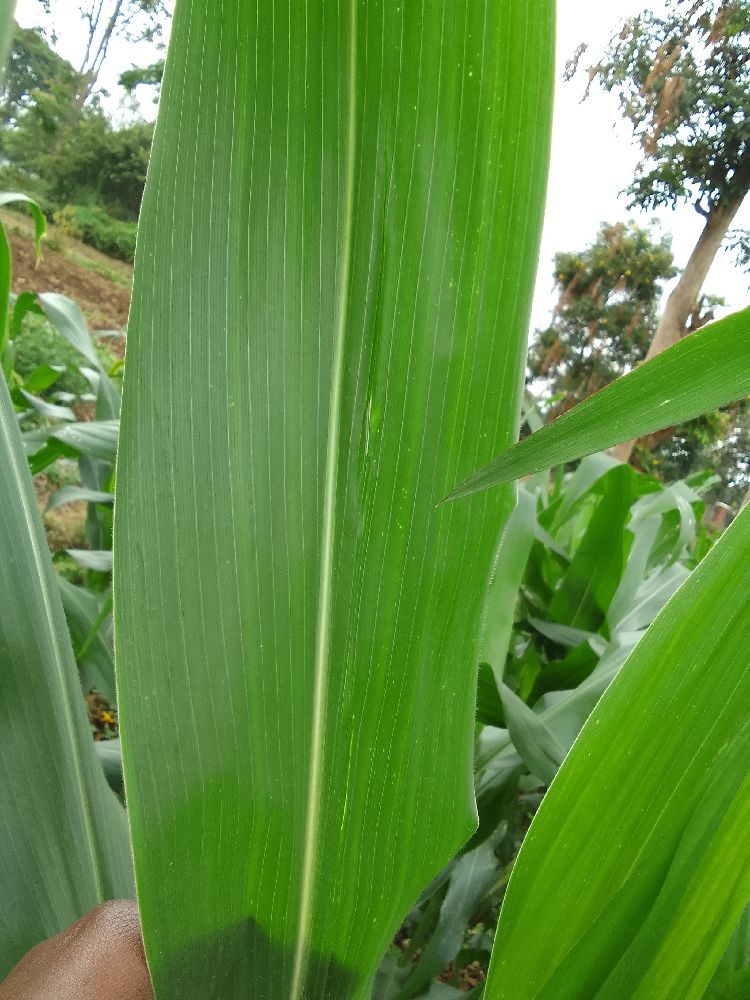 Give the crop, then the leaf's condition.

maize, healthy
